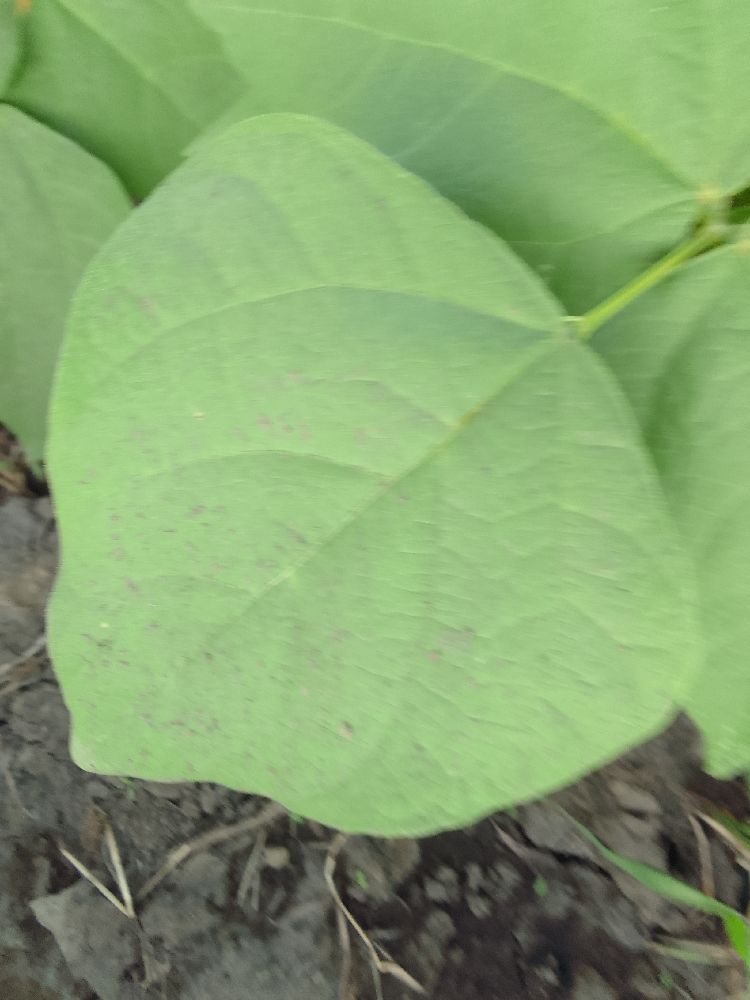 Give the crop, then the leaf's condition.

common bean, healthy
